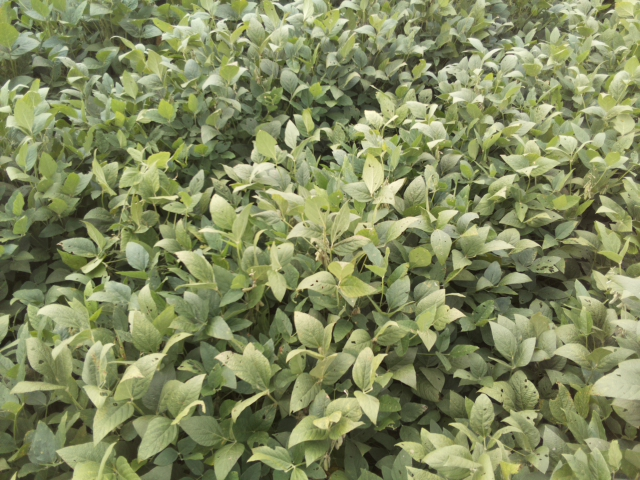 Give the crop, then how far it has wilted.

soybean, leaflets folding inward at secondary pulvinus with no turgor loss in leaflets or petioles
